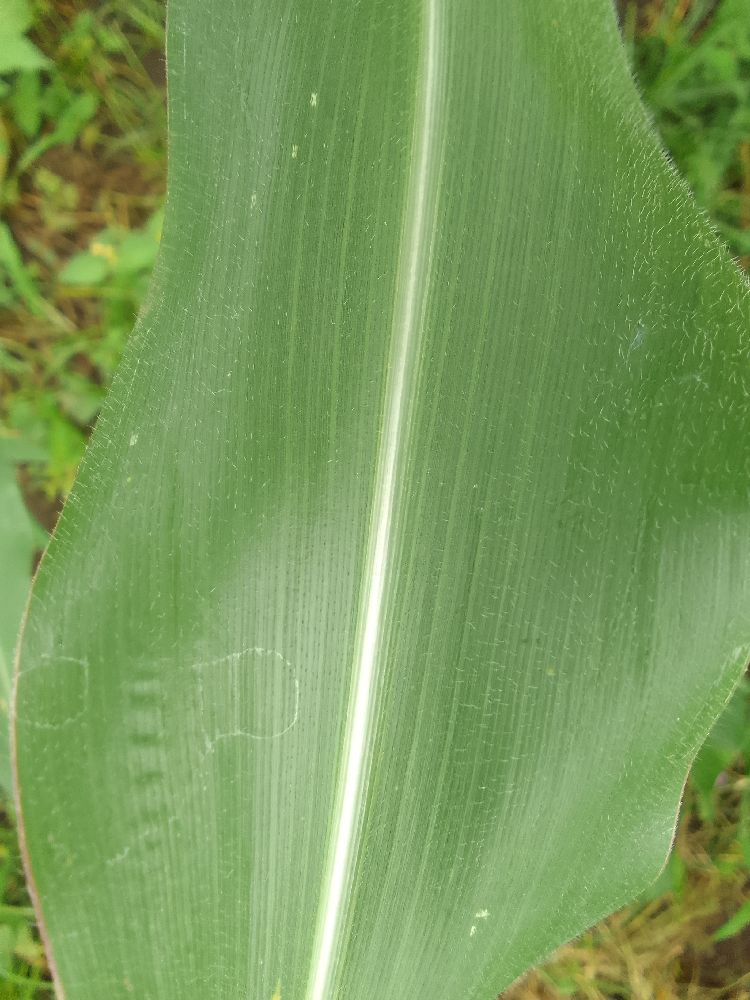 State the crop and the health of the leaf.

maize, healthy
